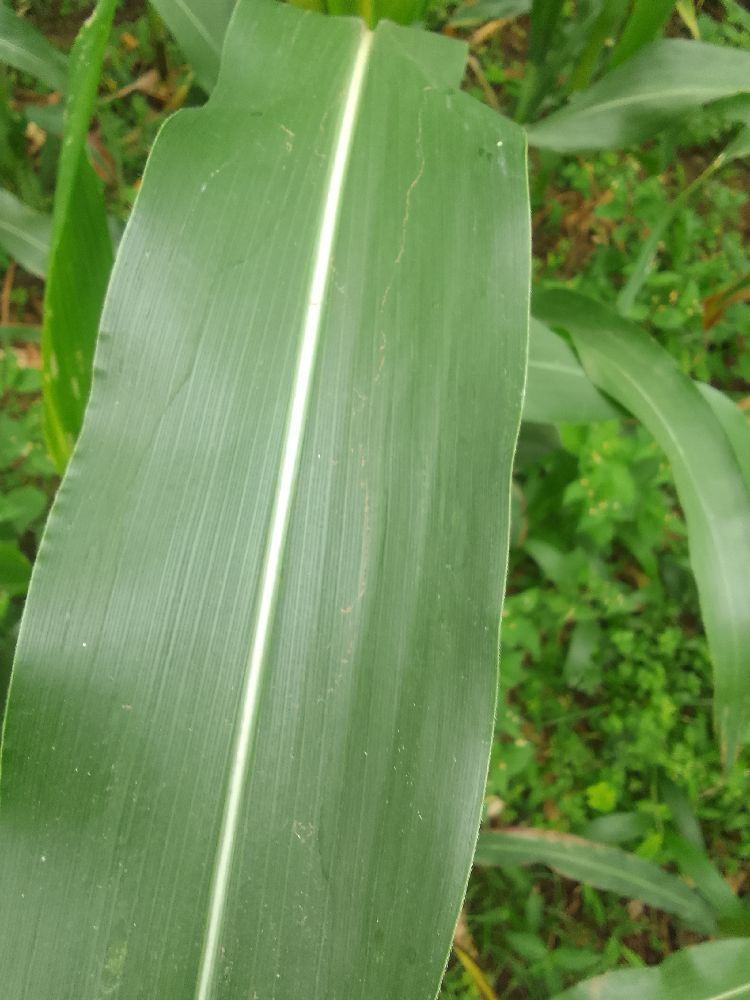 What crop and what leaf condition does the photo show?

maize, healthy
